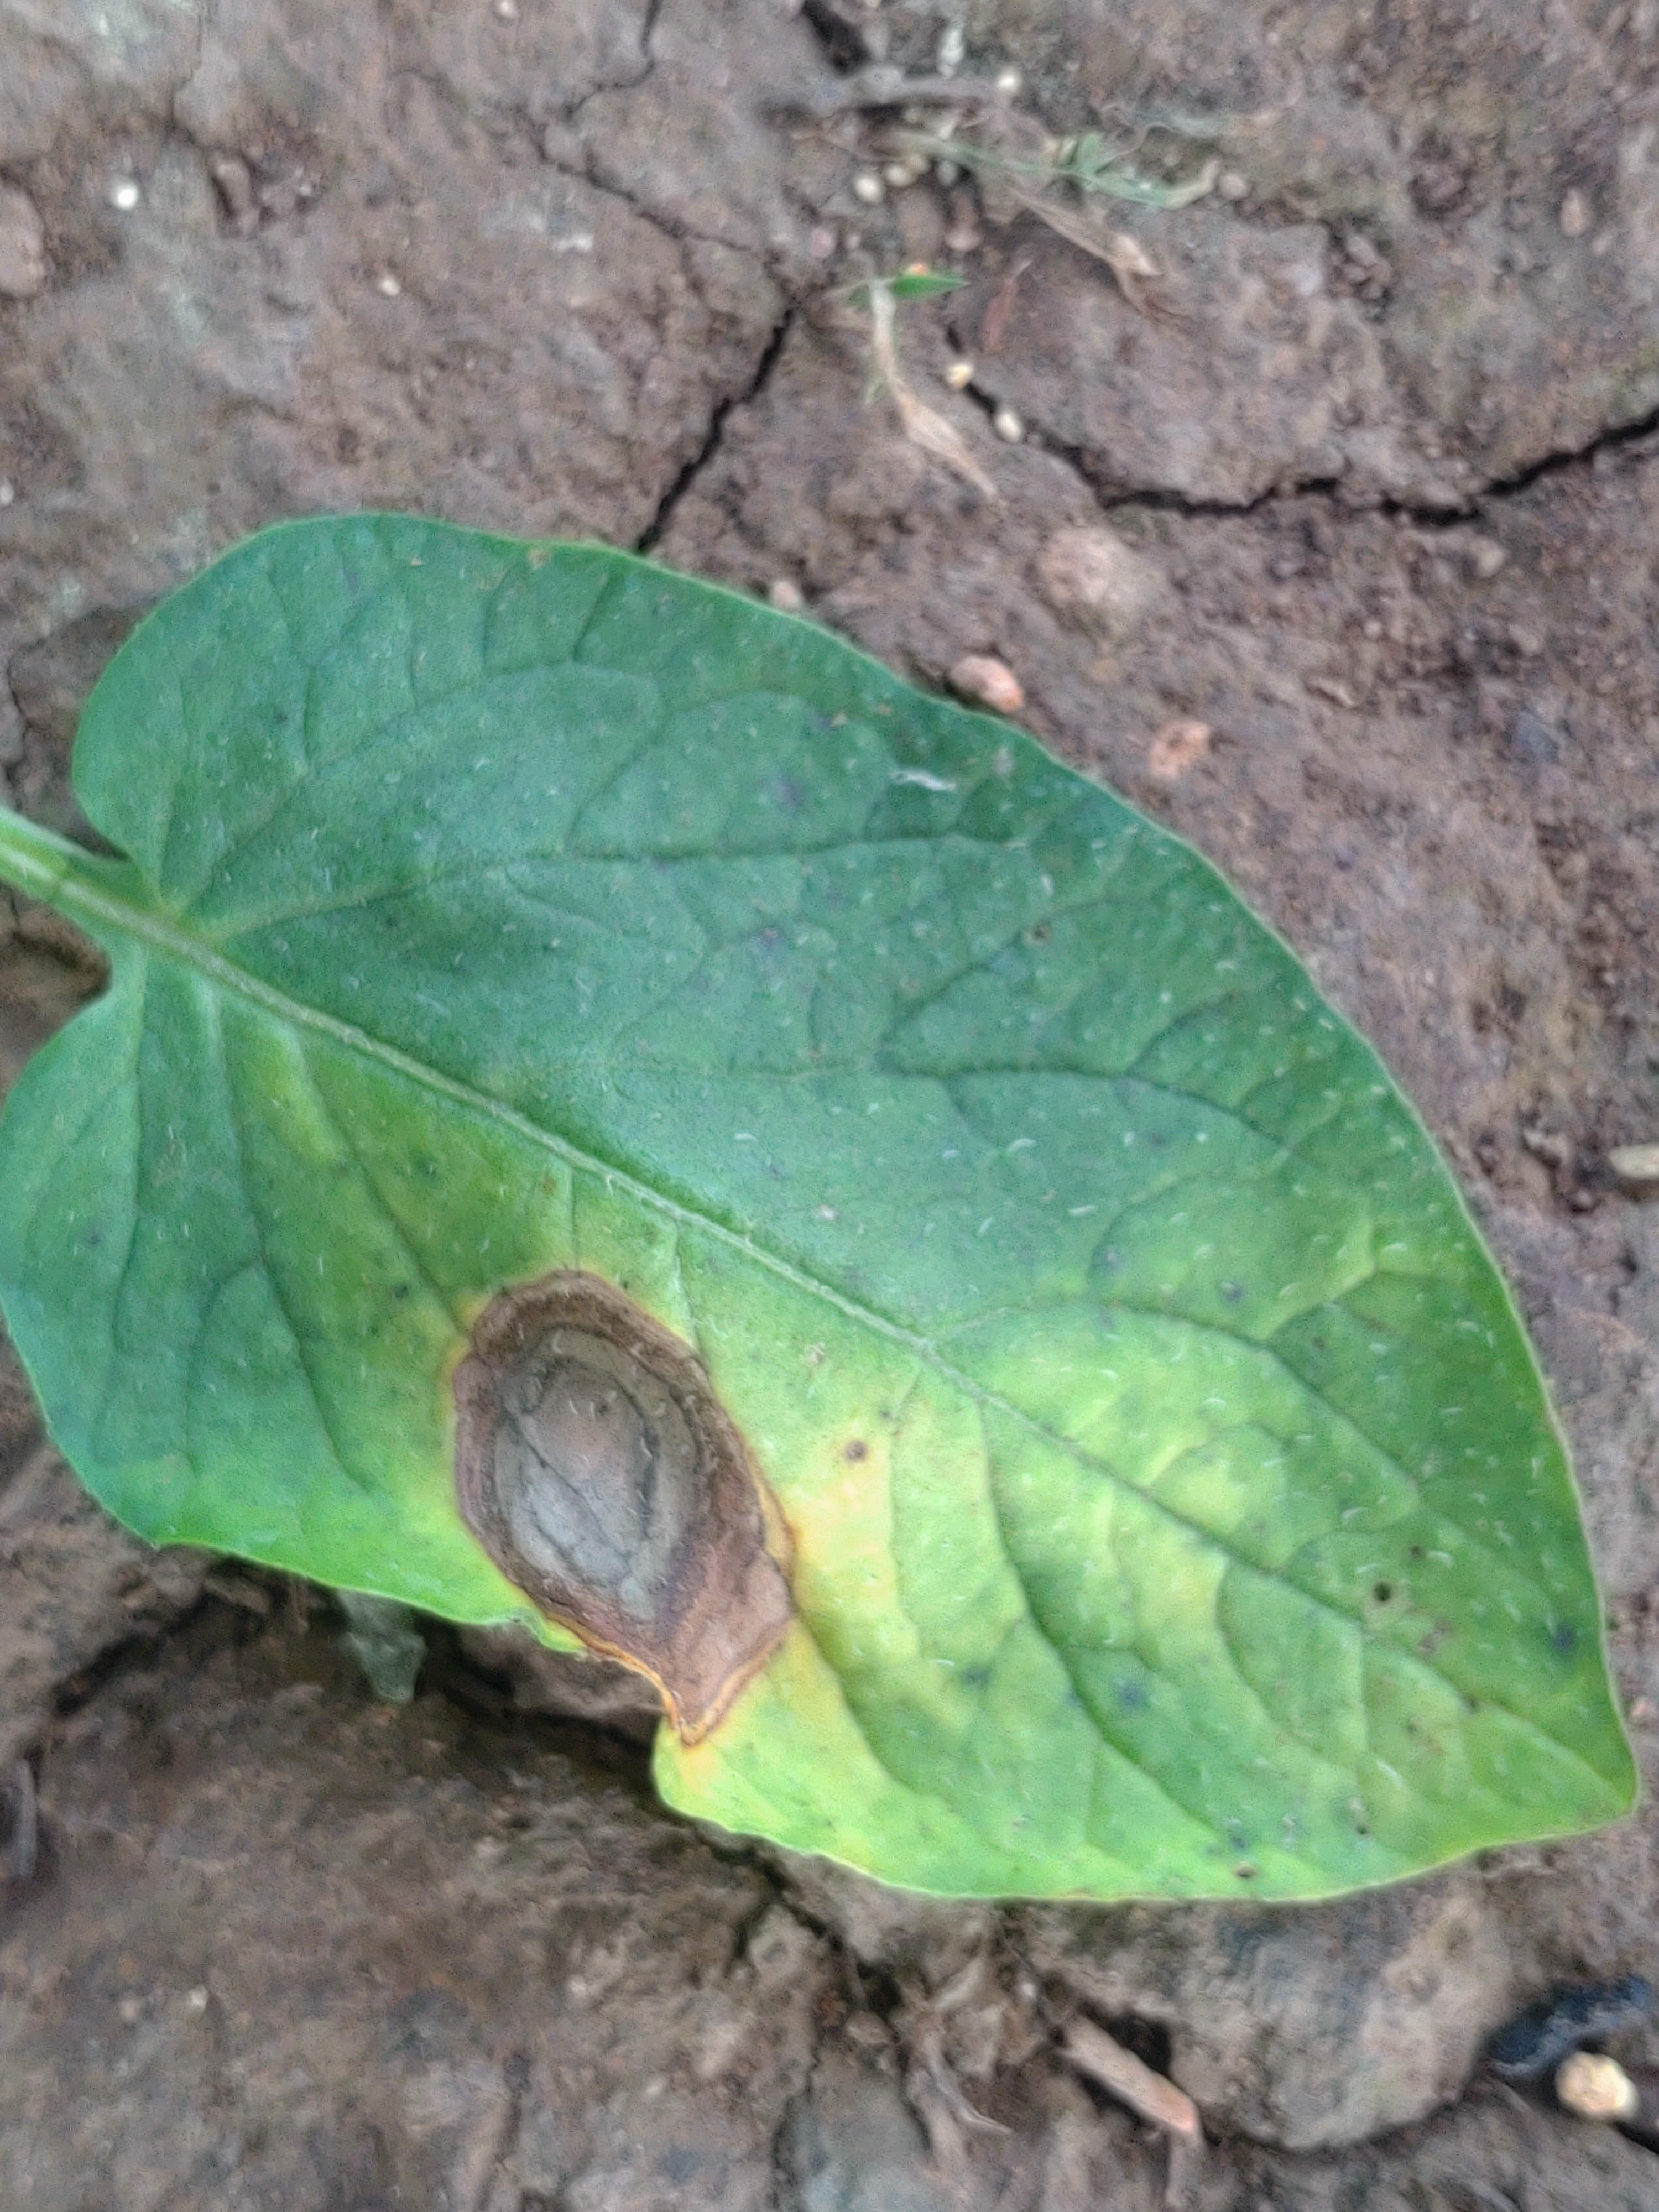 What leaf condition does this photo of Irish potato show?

early blight
